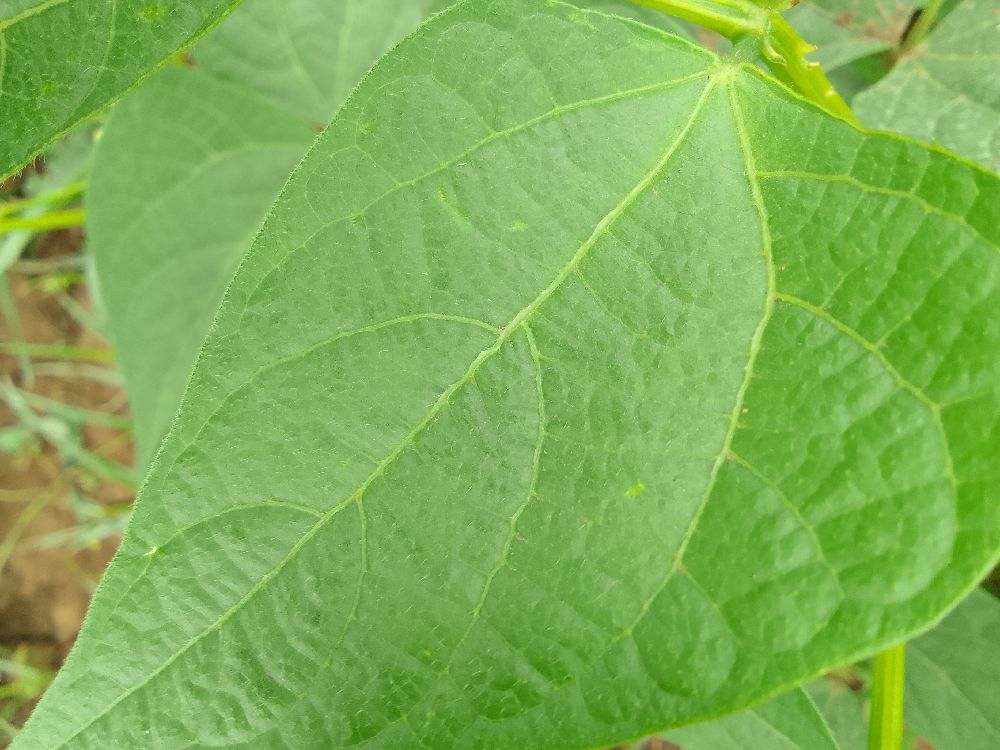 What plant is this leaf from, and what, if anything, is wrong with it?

common bean, healthy
